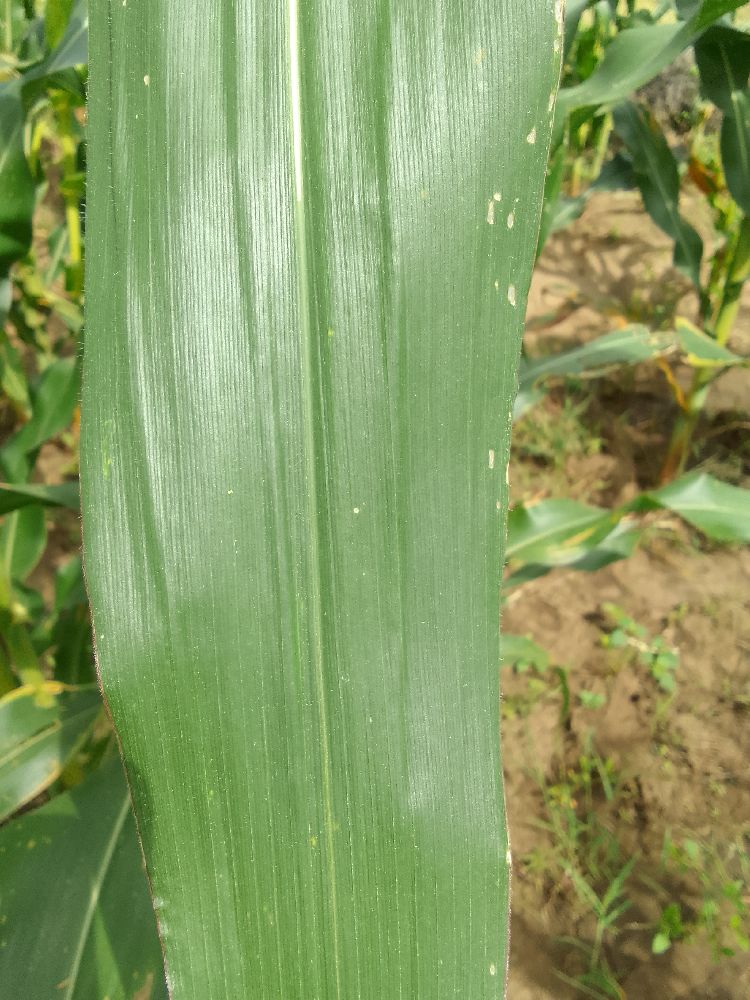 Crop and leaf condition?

maize, healthy
